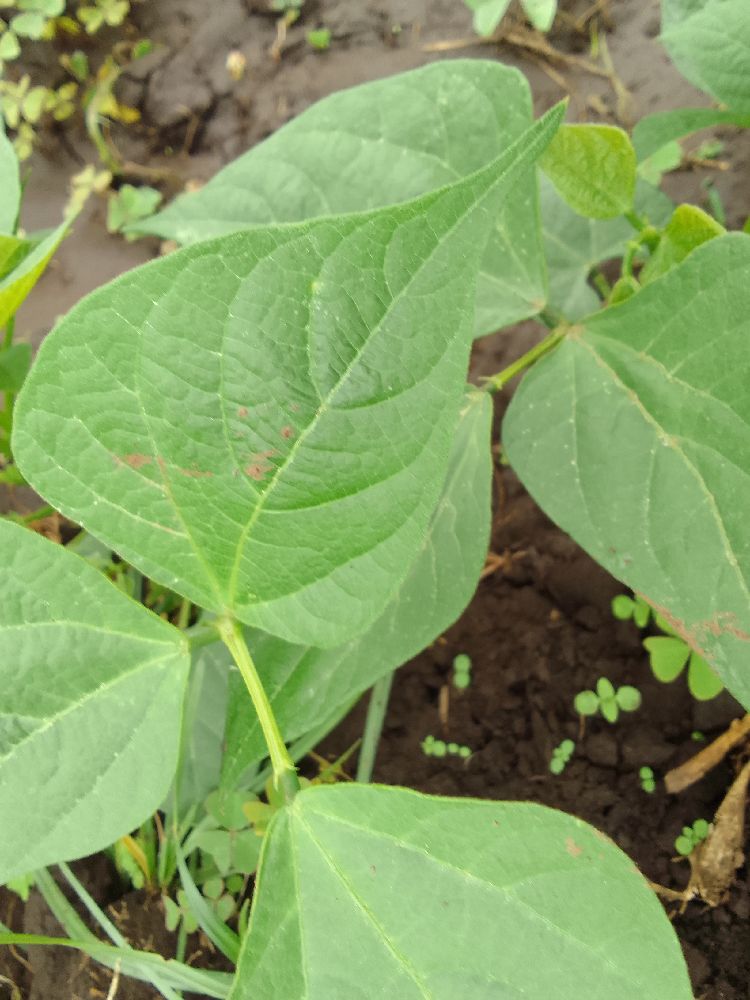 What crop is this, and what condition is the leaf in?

common bean, healthy
